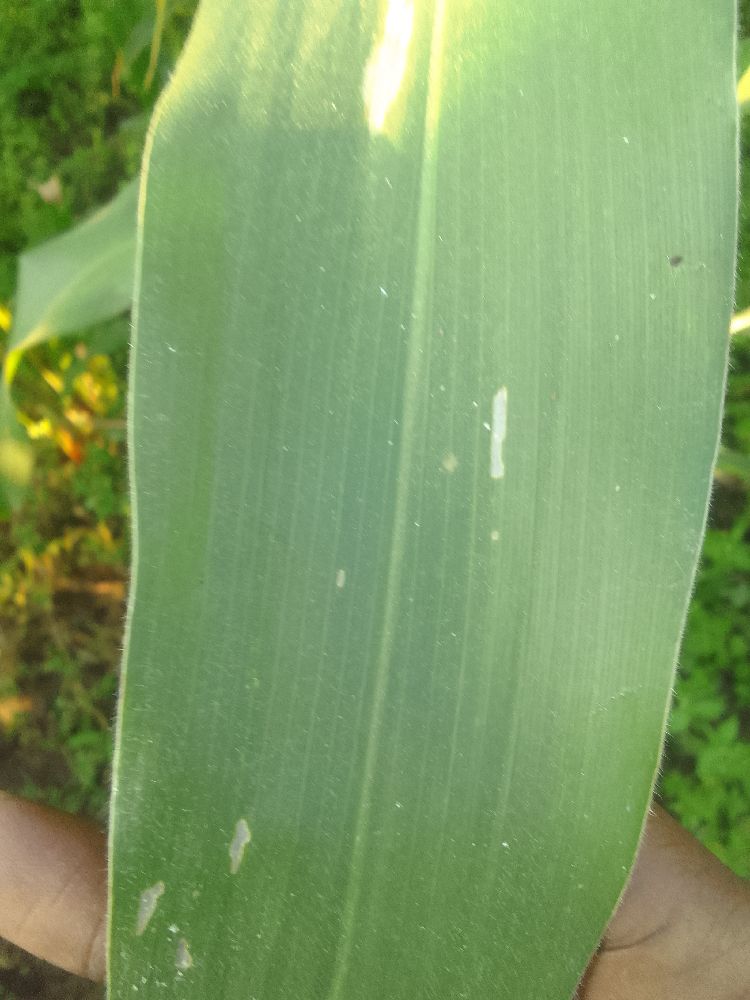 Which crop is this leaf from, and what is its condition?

maize, healthy
